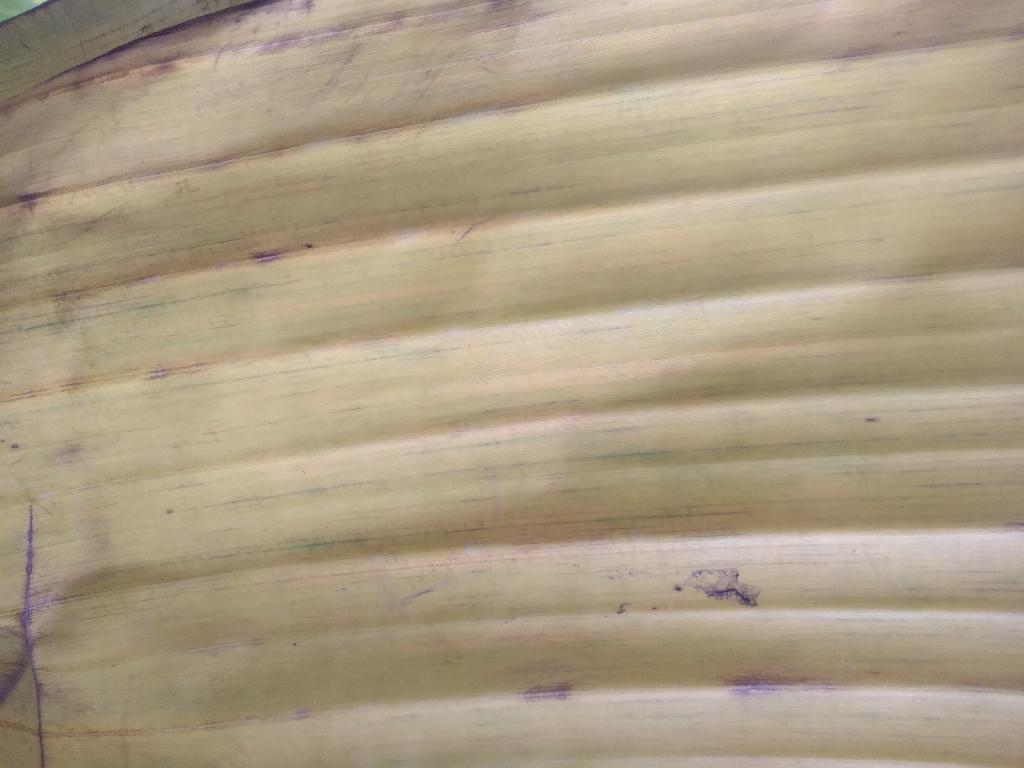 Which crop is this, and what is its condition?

banana, fusarium wilt race 1
